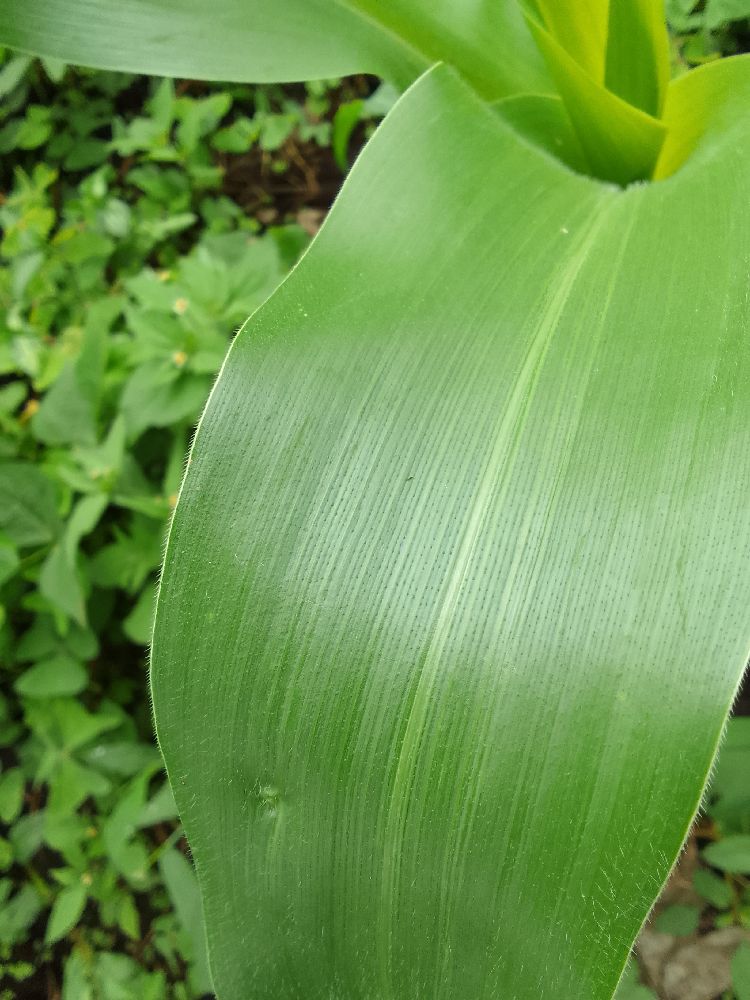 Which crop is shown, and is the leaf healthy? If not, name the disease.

common bean, healthy
